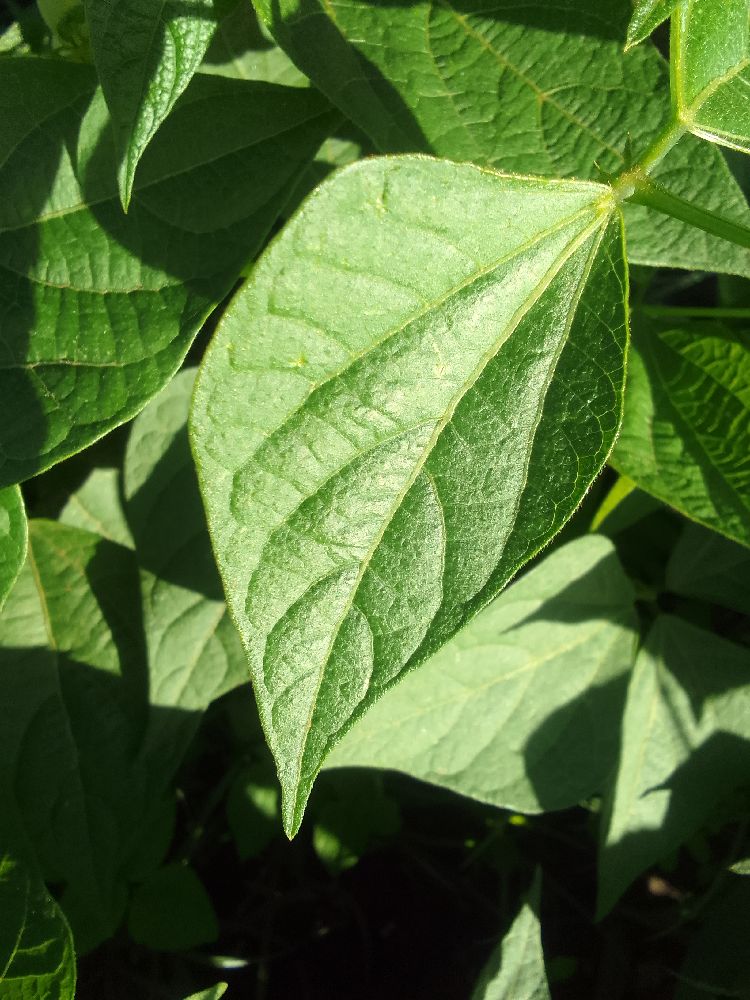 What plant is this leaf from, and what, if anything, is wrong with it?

common bean, healthy
